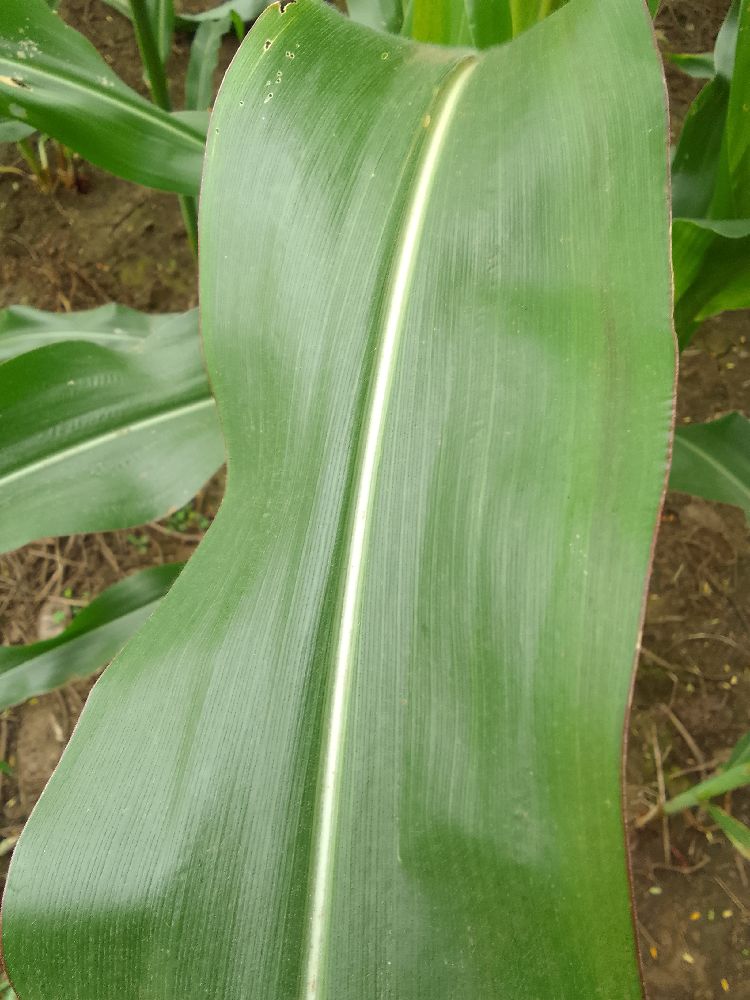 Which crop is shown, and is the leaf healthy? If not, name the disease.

maize, healthy
